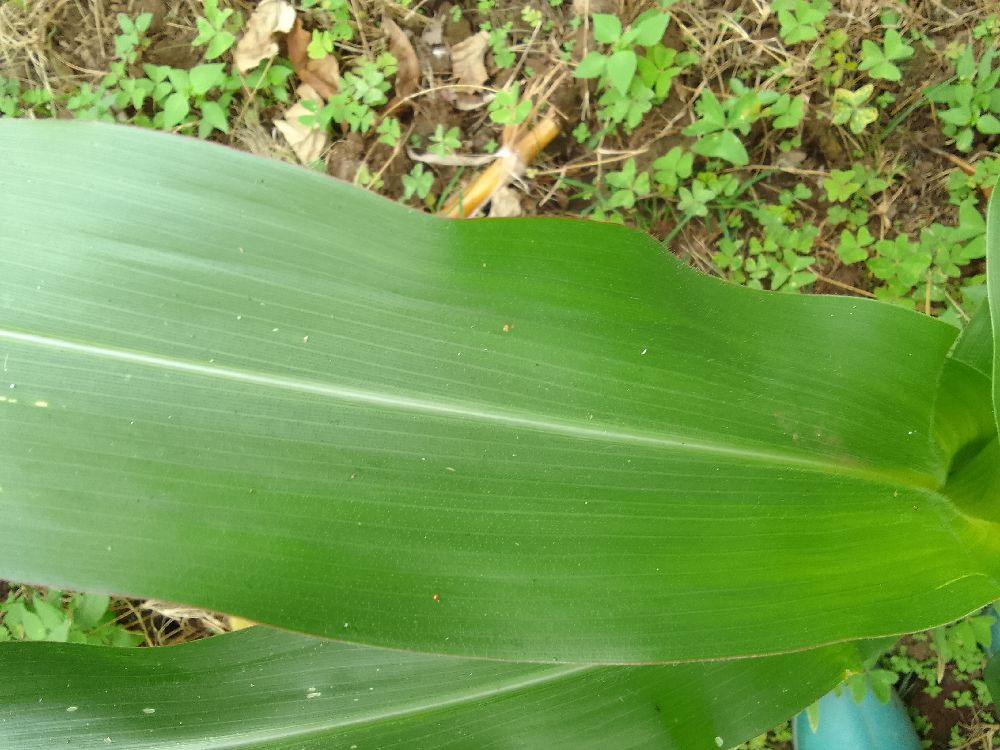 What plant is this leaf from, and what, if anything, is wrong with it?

maize, healthy
